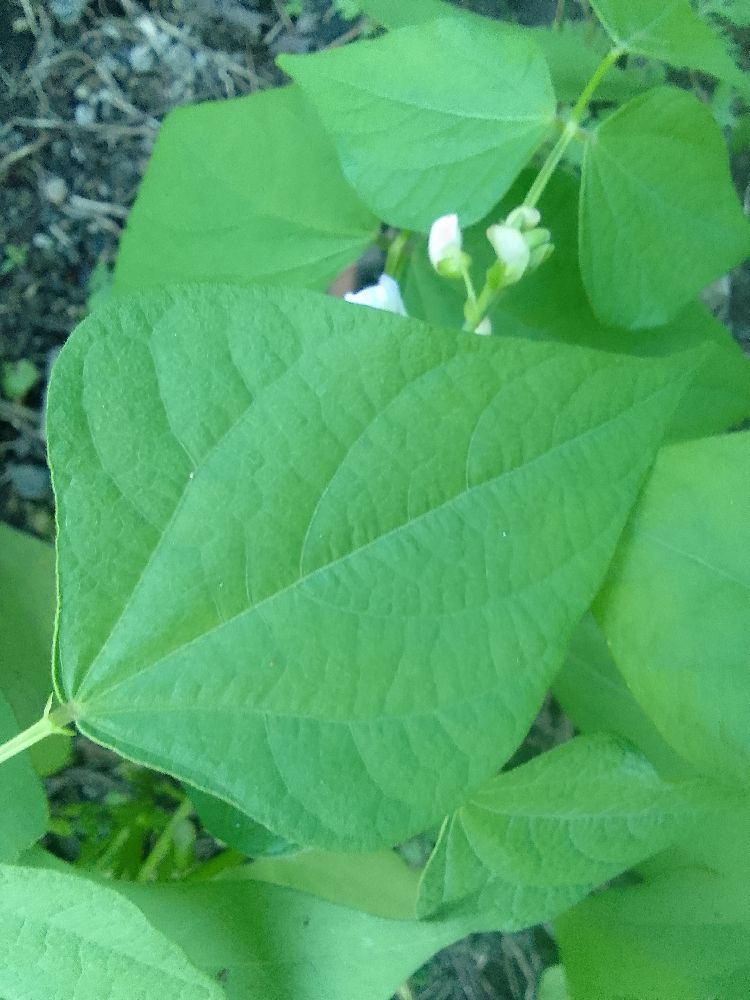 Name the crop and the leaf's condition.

common bean, healthy
